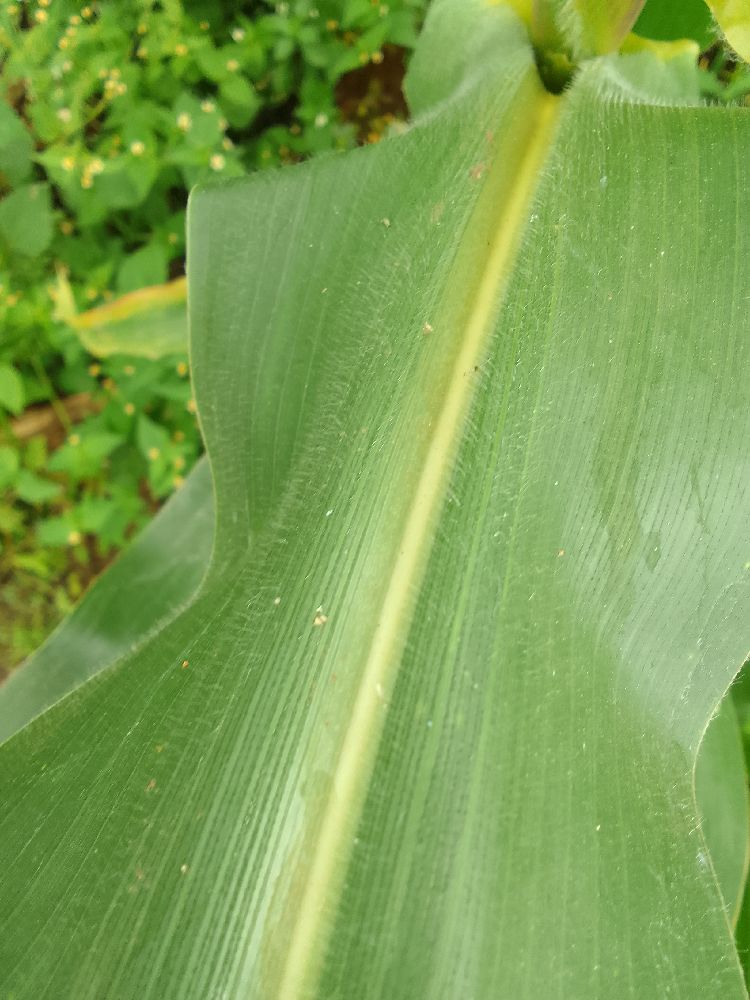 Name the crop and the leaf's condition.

maize, healthy
